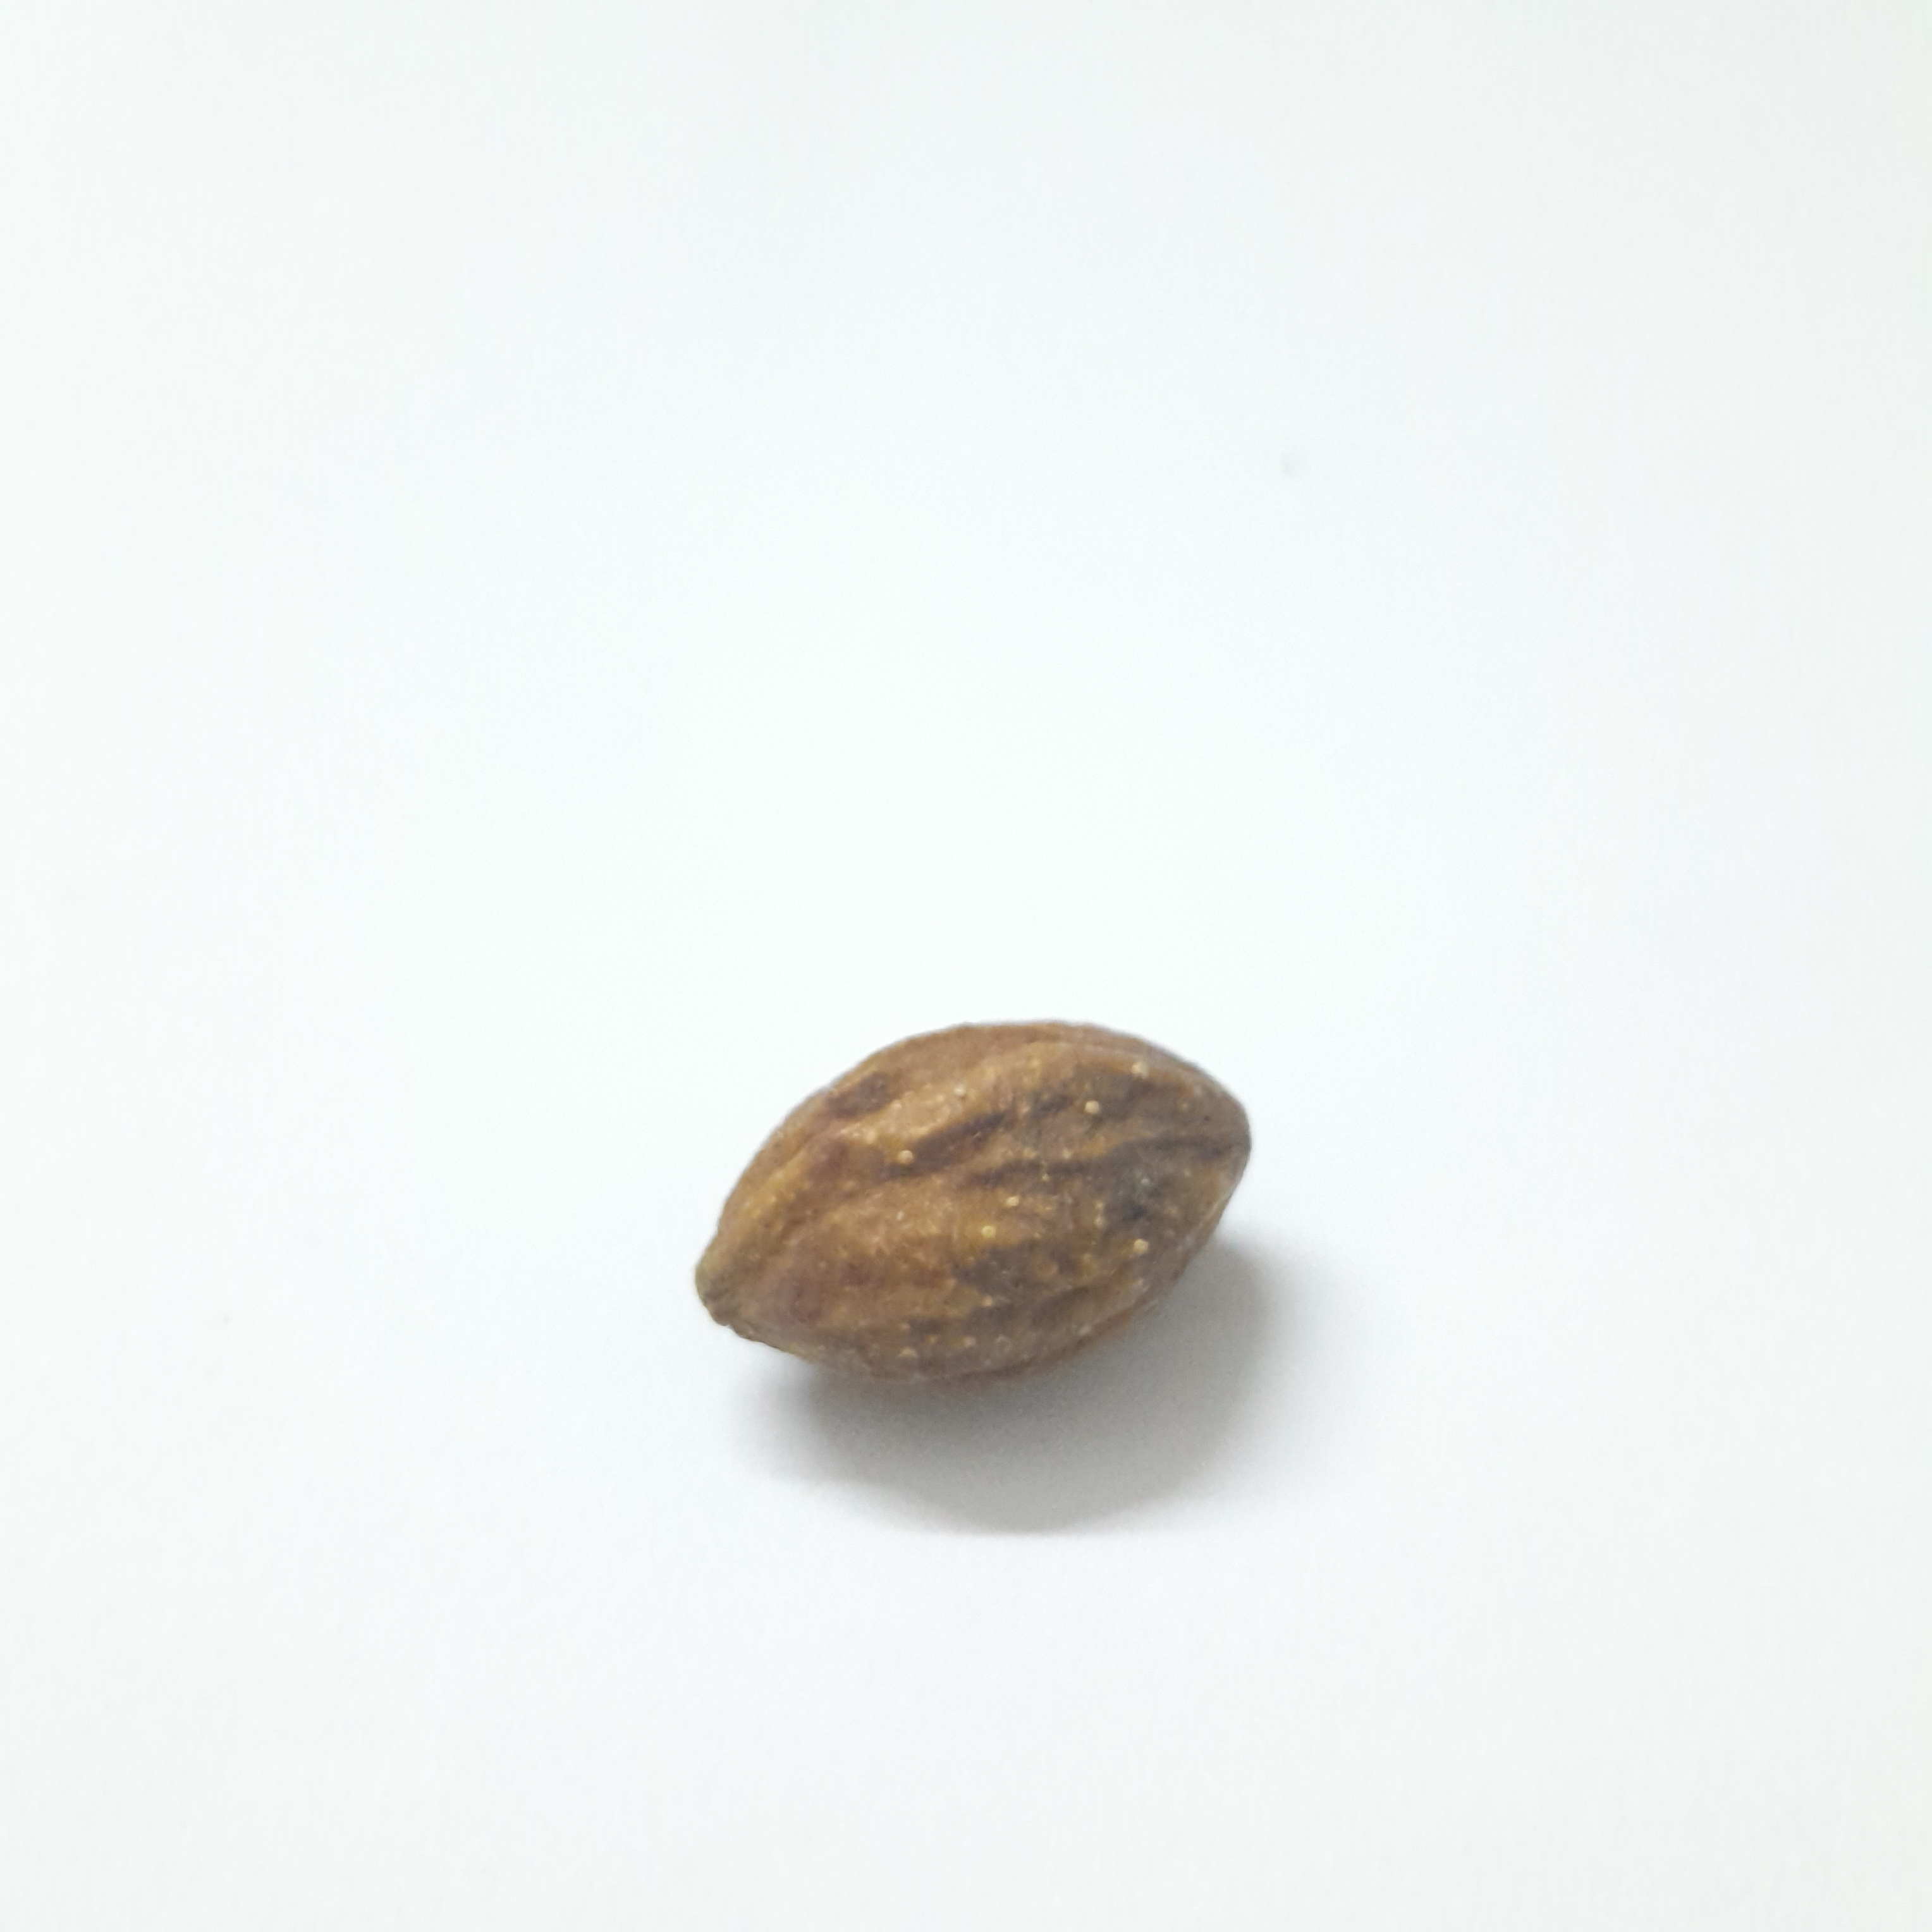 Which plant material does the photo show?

hirdaa
